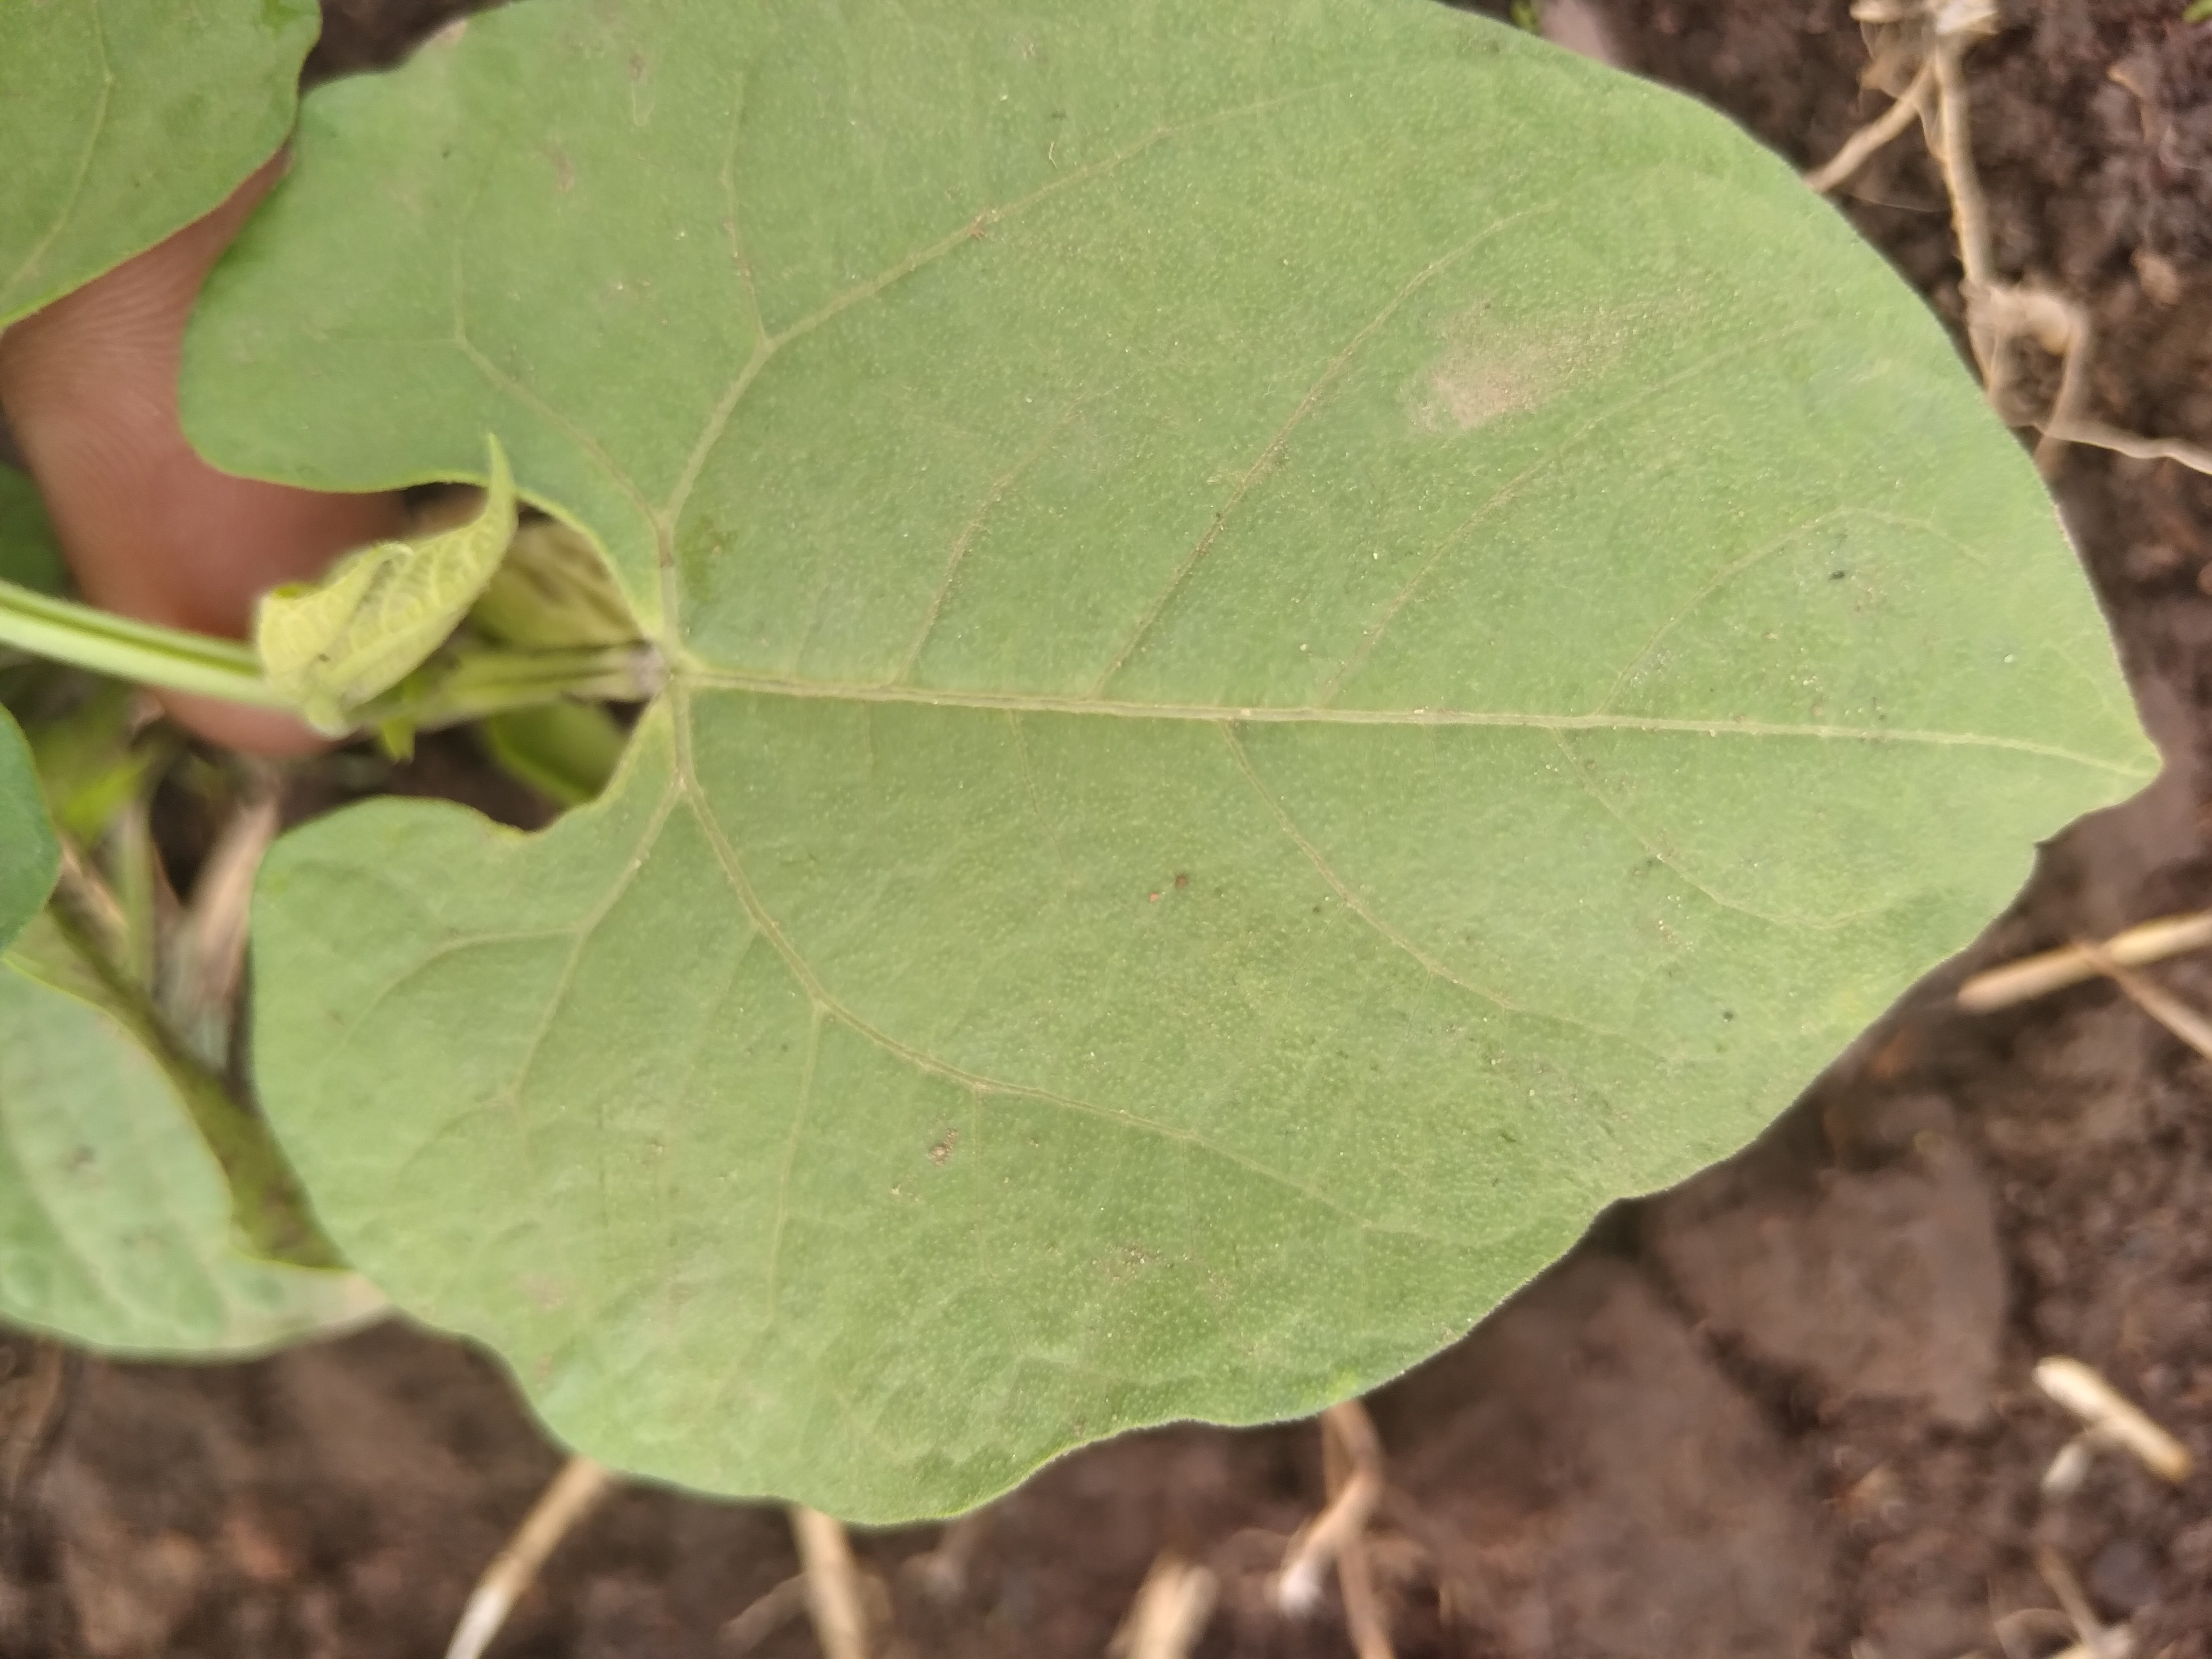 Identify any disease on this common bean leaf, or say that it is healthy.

healthy
